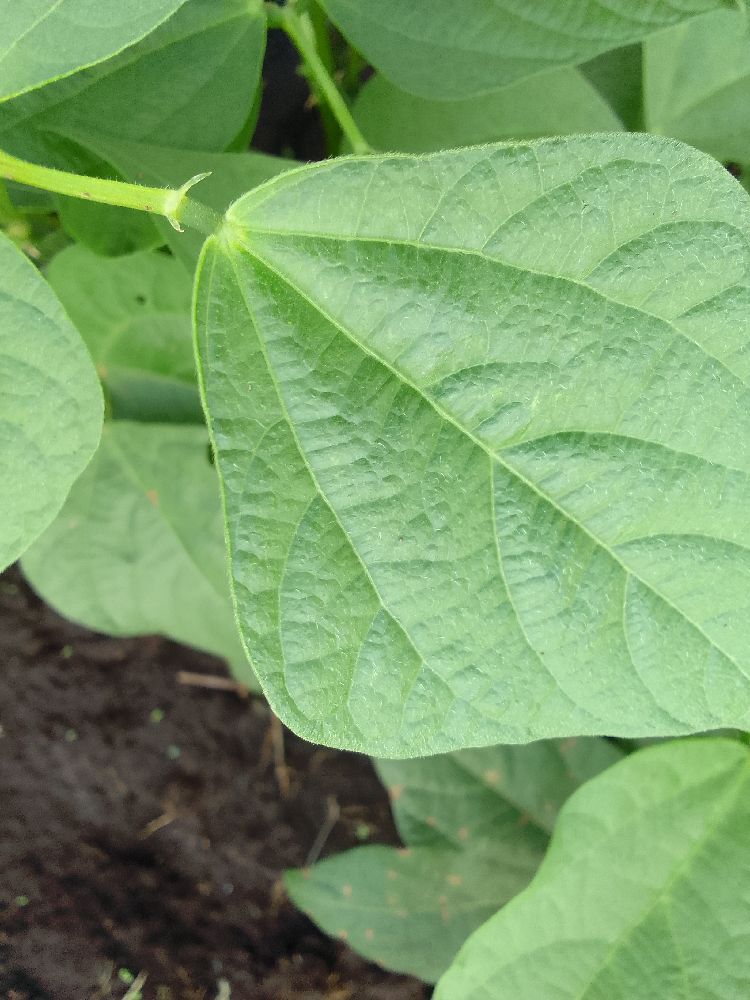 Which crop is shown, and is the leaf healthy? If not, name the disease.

common bean, healthy
